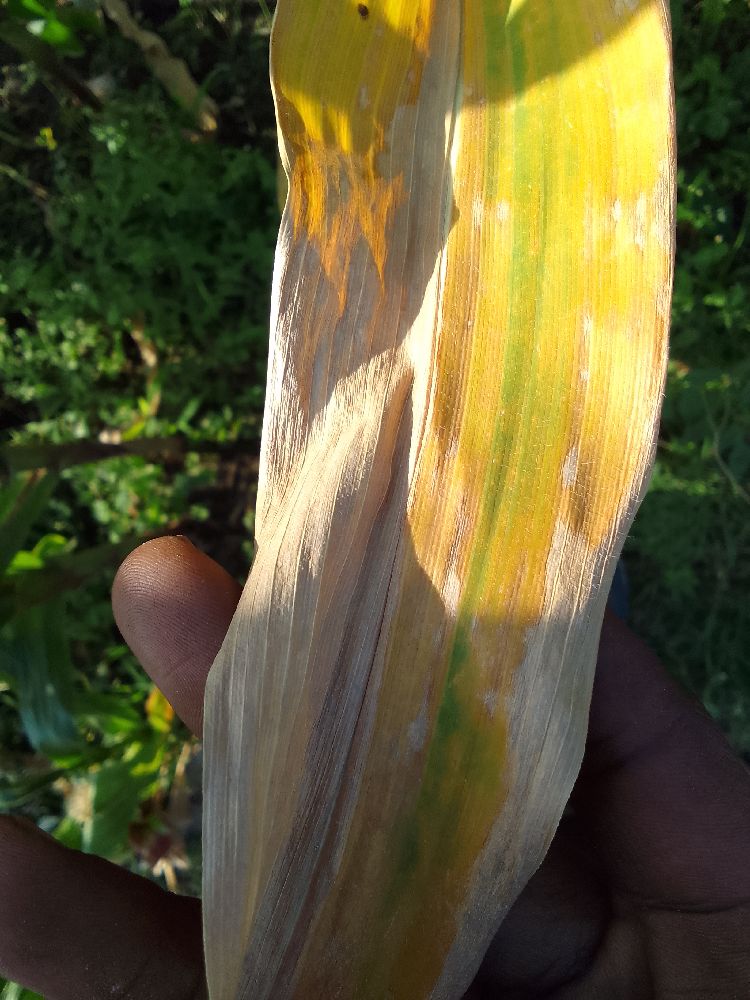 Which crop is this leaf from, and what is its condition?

maize, maize lethal necrosis
